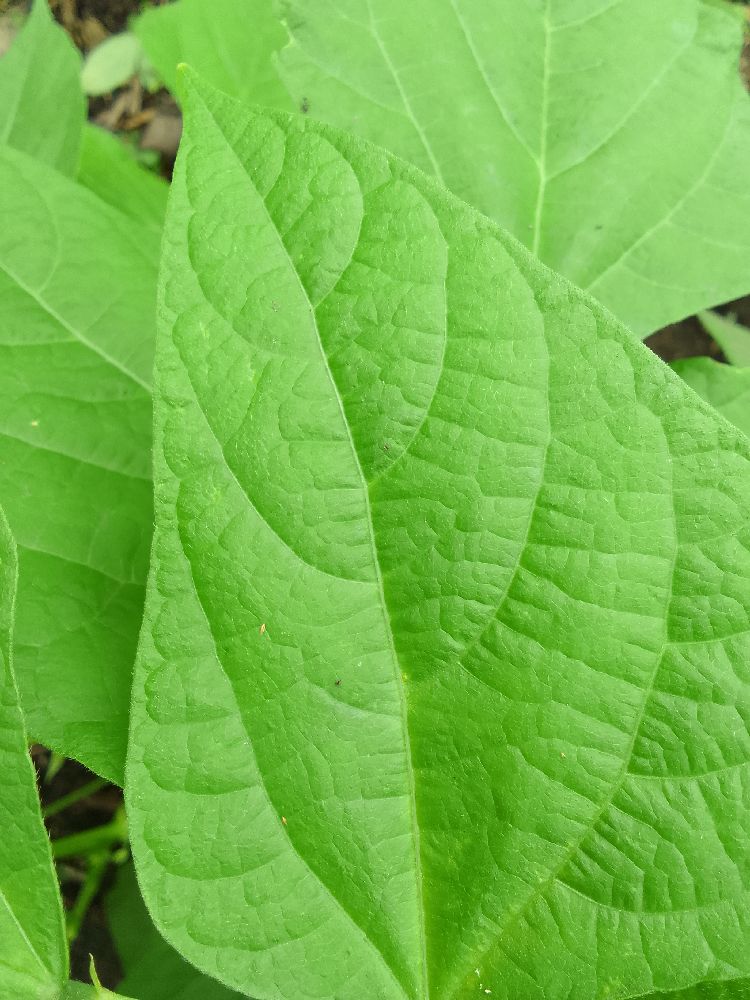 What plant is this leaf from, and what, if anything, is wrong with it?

common bean, healthy
